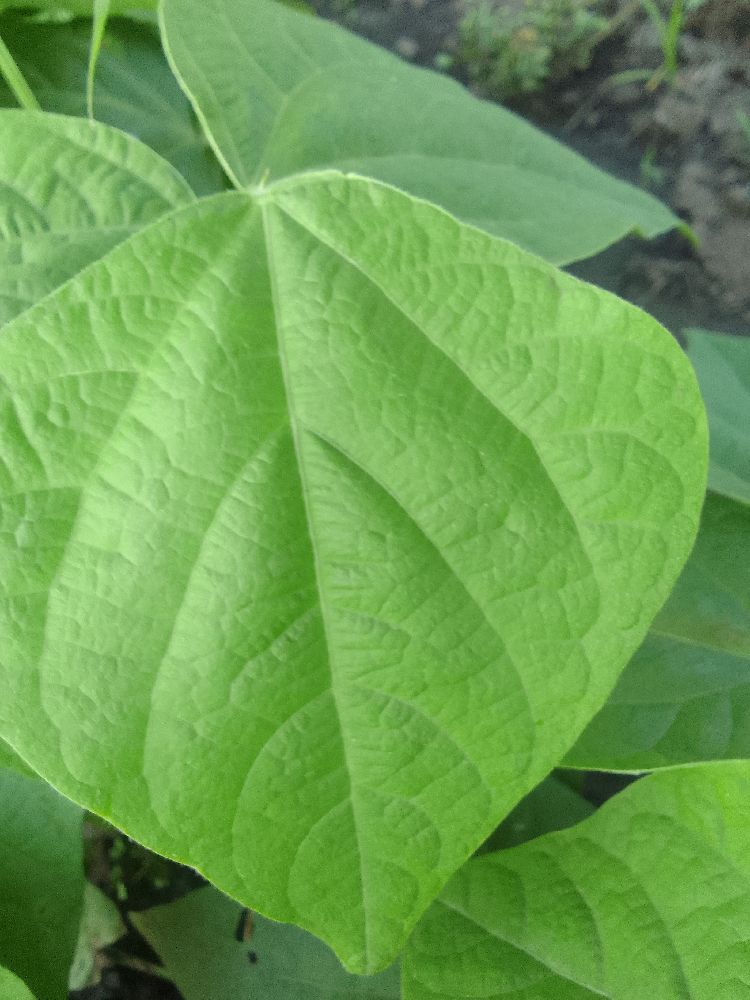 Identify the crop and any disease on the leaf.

common bean, healthy
